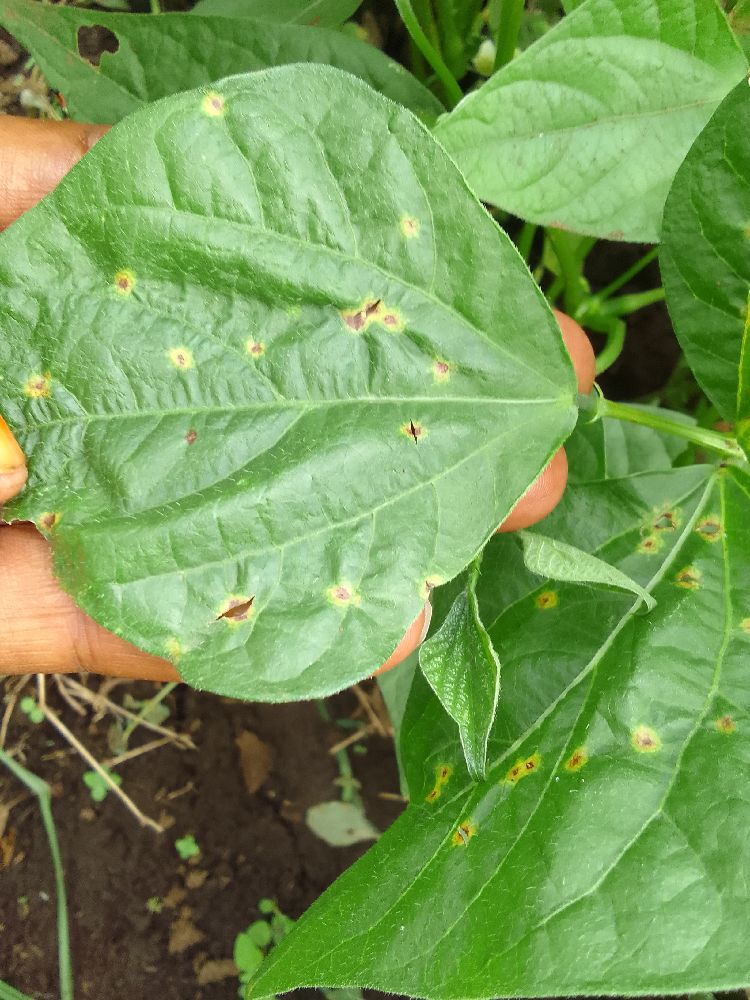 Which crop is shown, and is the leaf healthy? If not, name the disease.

common bean, bean rust
